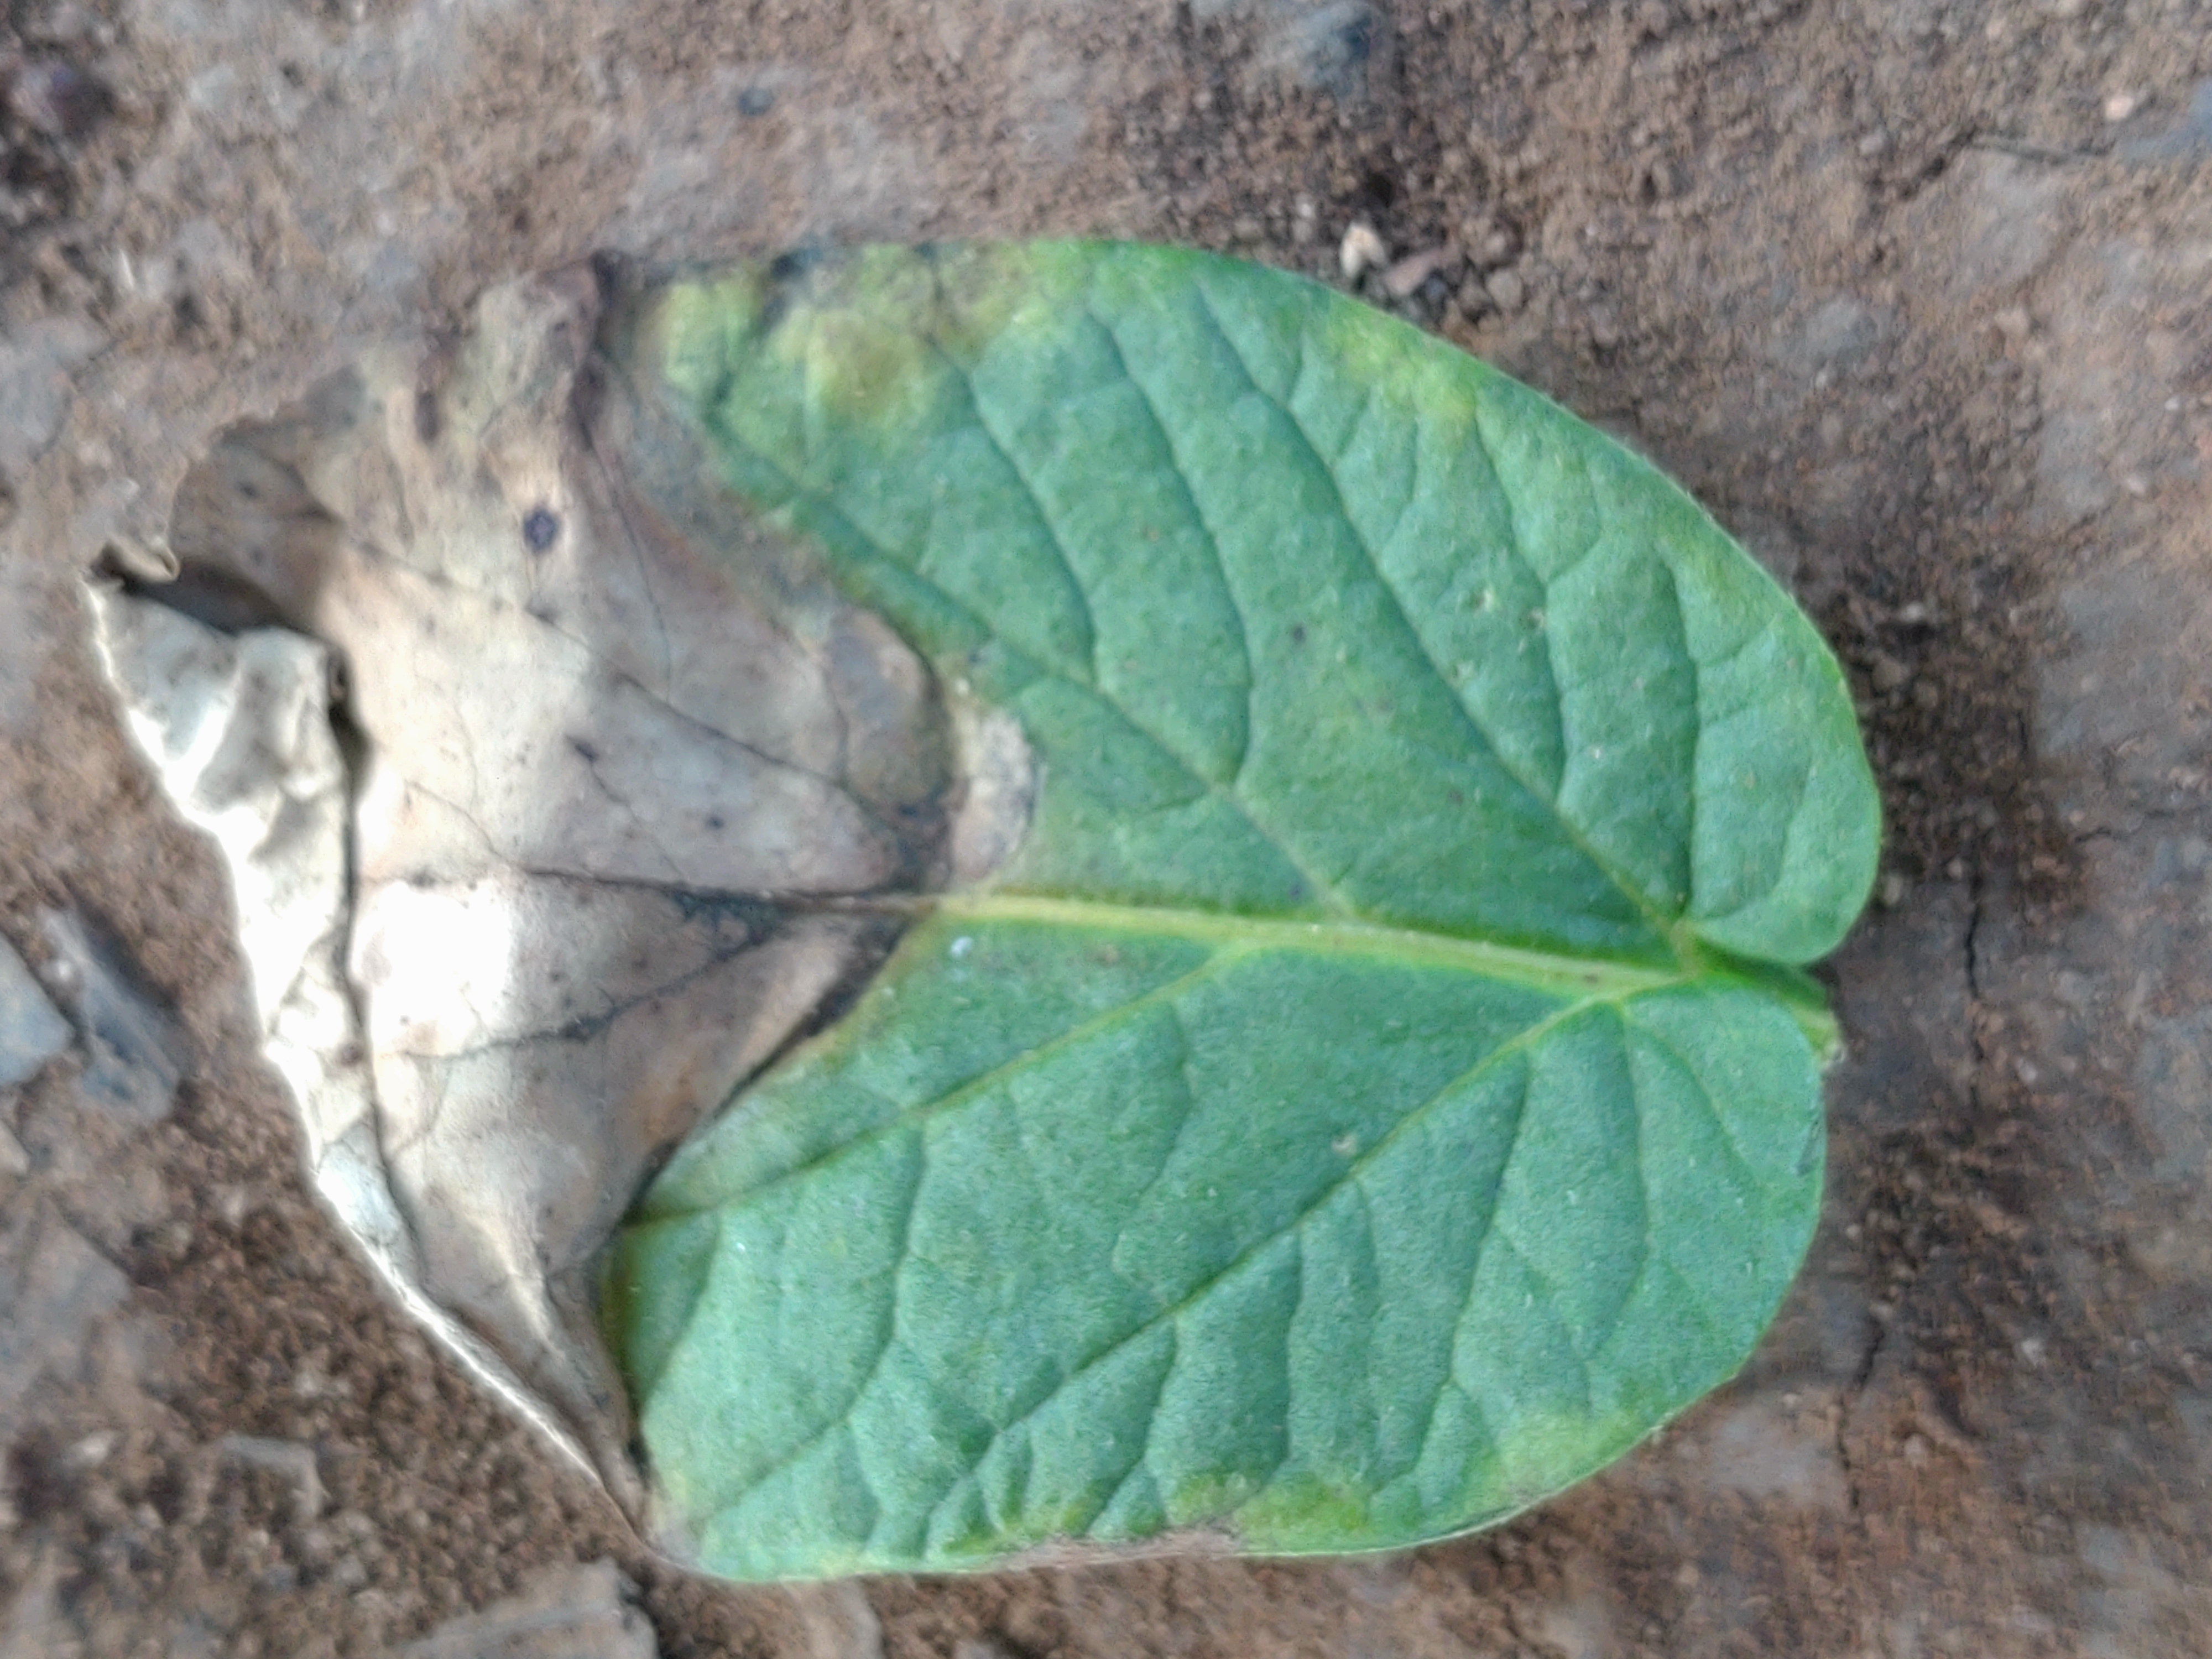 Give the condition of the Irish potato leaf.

early blight
